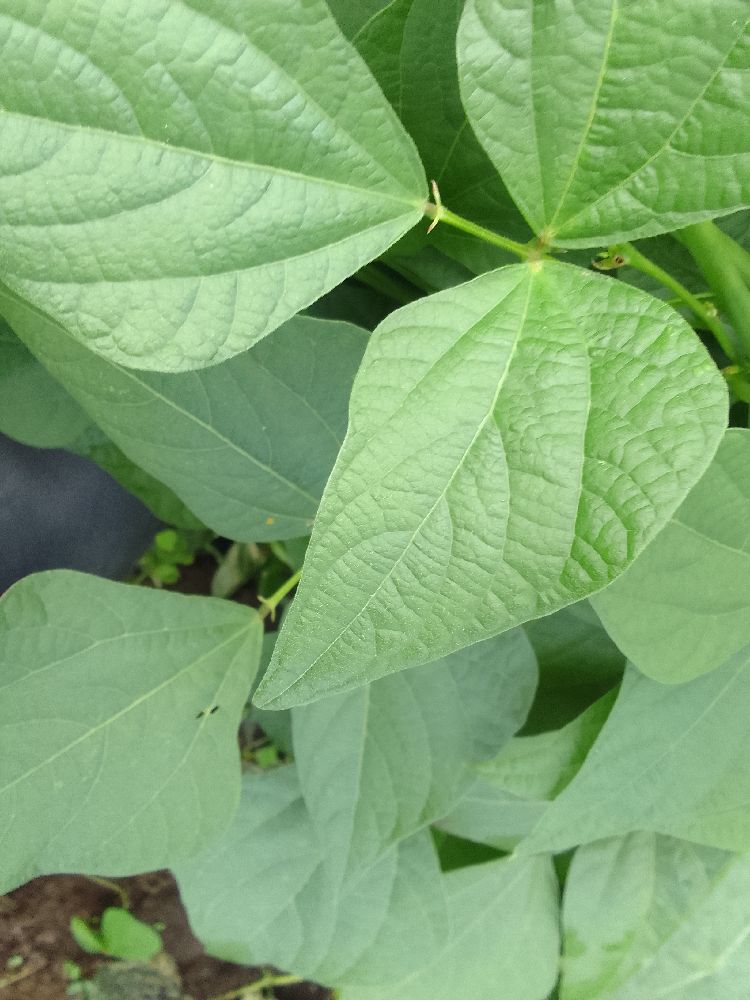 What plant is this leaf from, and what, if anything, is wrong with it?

common bean, healthy
